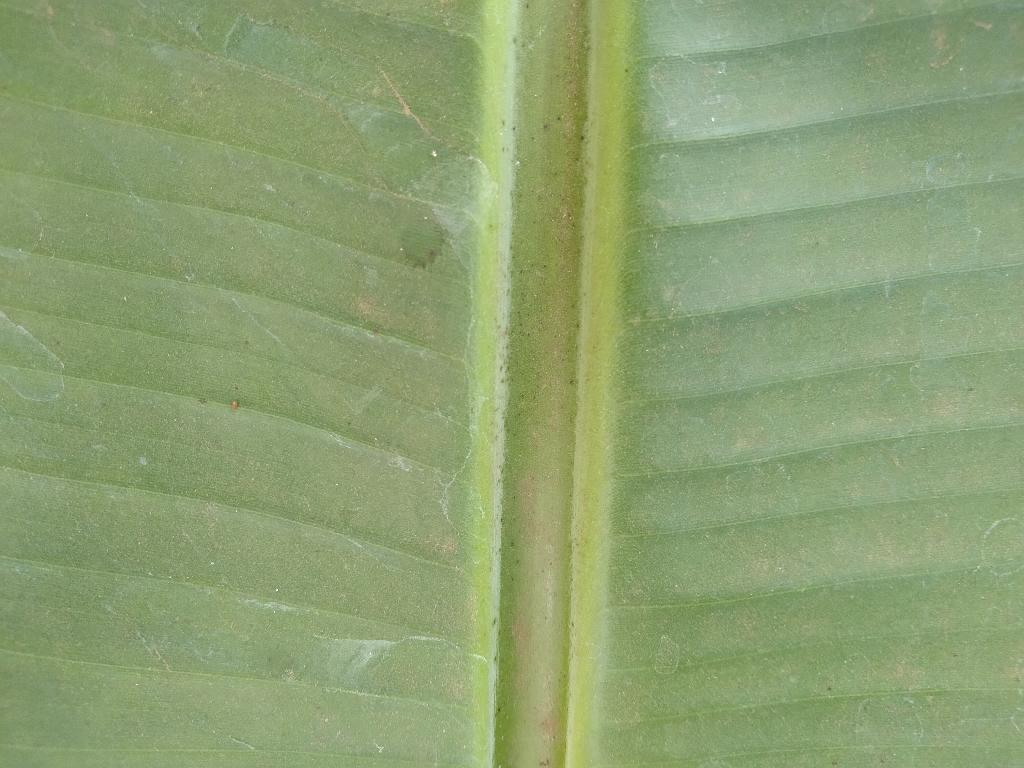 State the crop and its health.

banana, healthy
